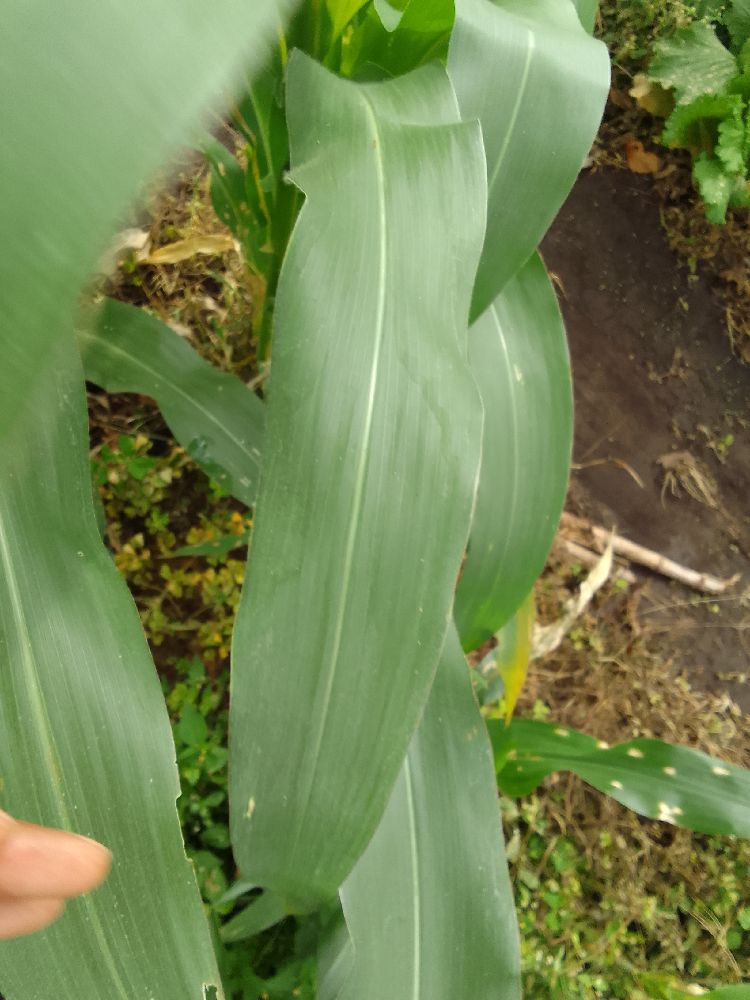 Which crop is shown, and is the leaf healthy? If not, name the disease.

maize, healthy
